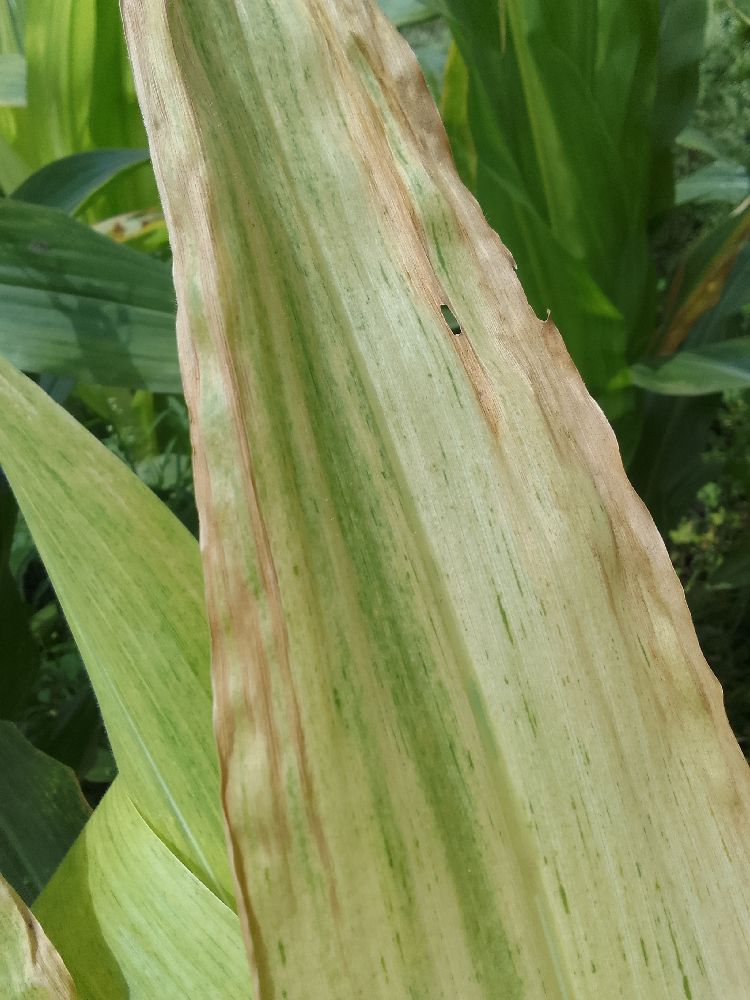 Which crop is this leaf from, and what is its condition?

maize, maize lethal necrosis
